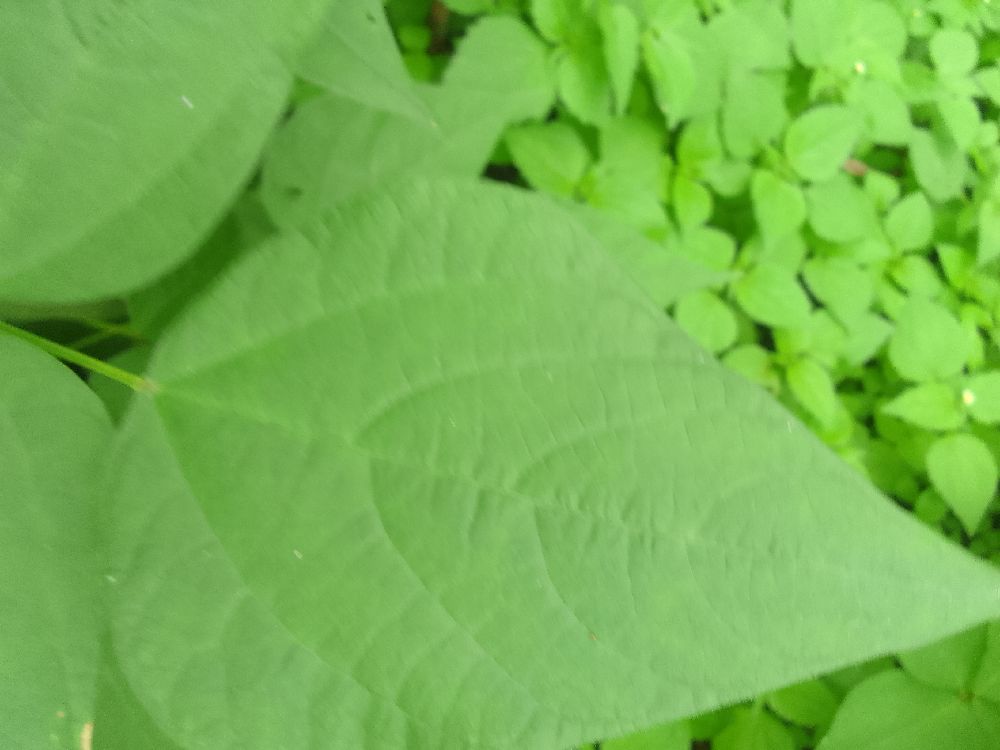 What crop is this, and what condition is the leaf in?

common bean, healthy
